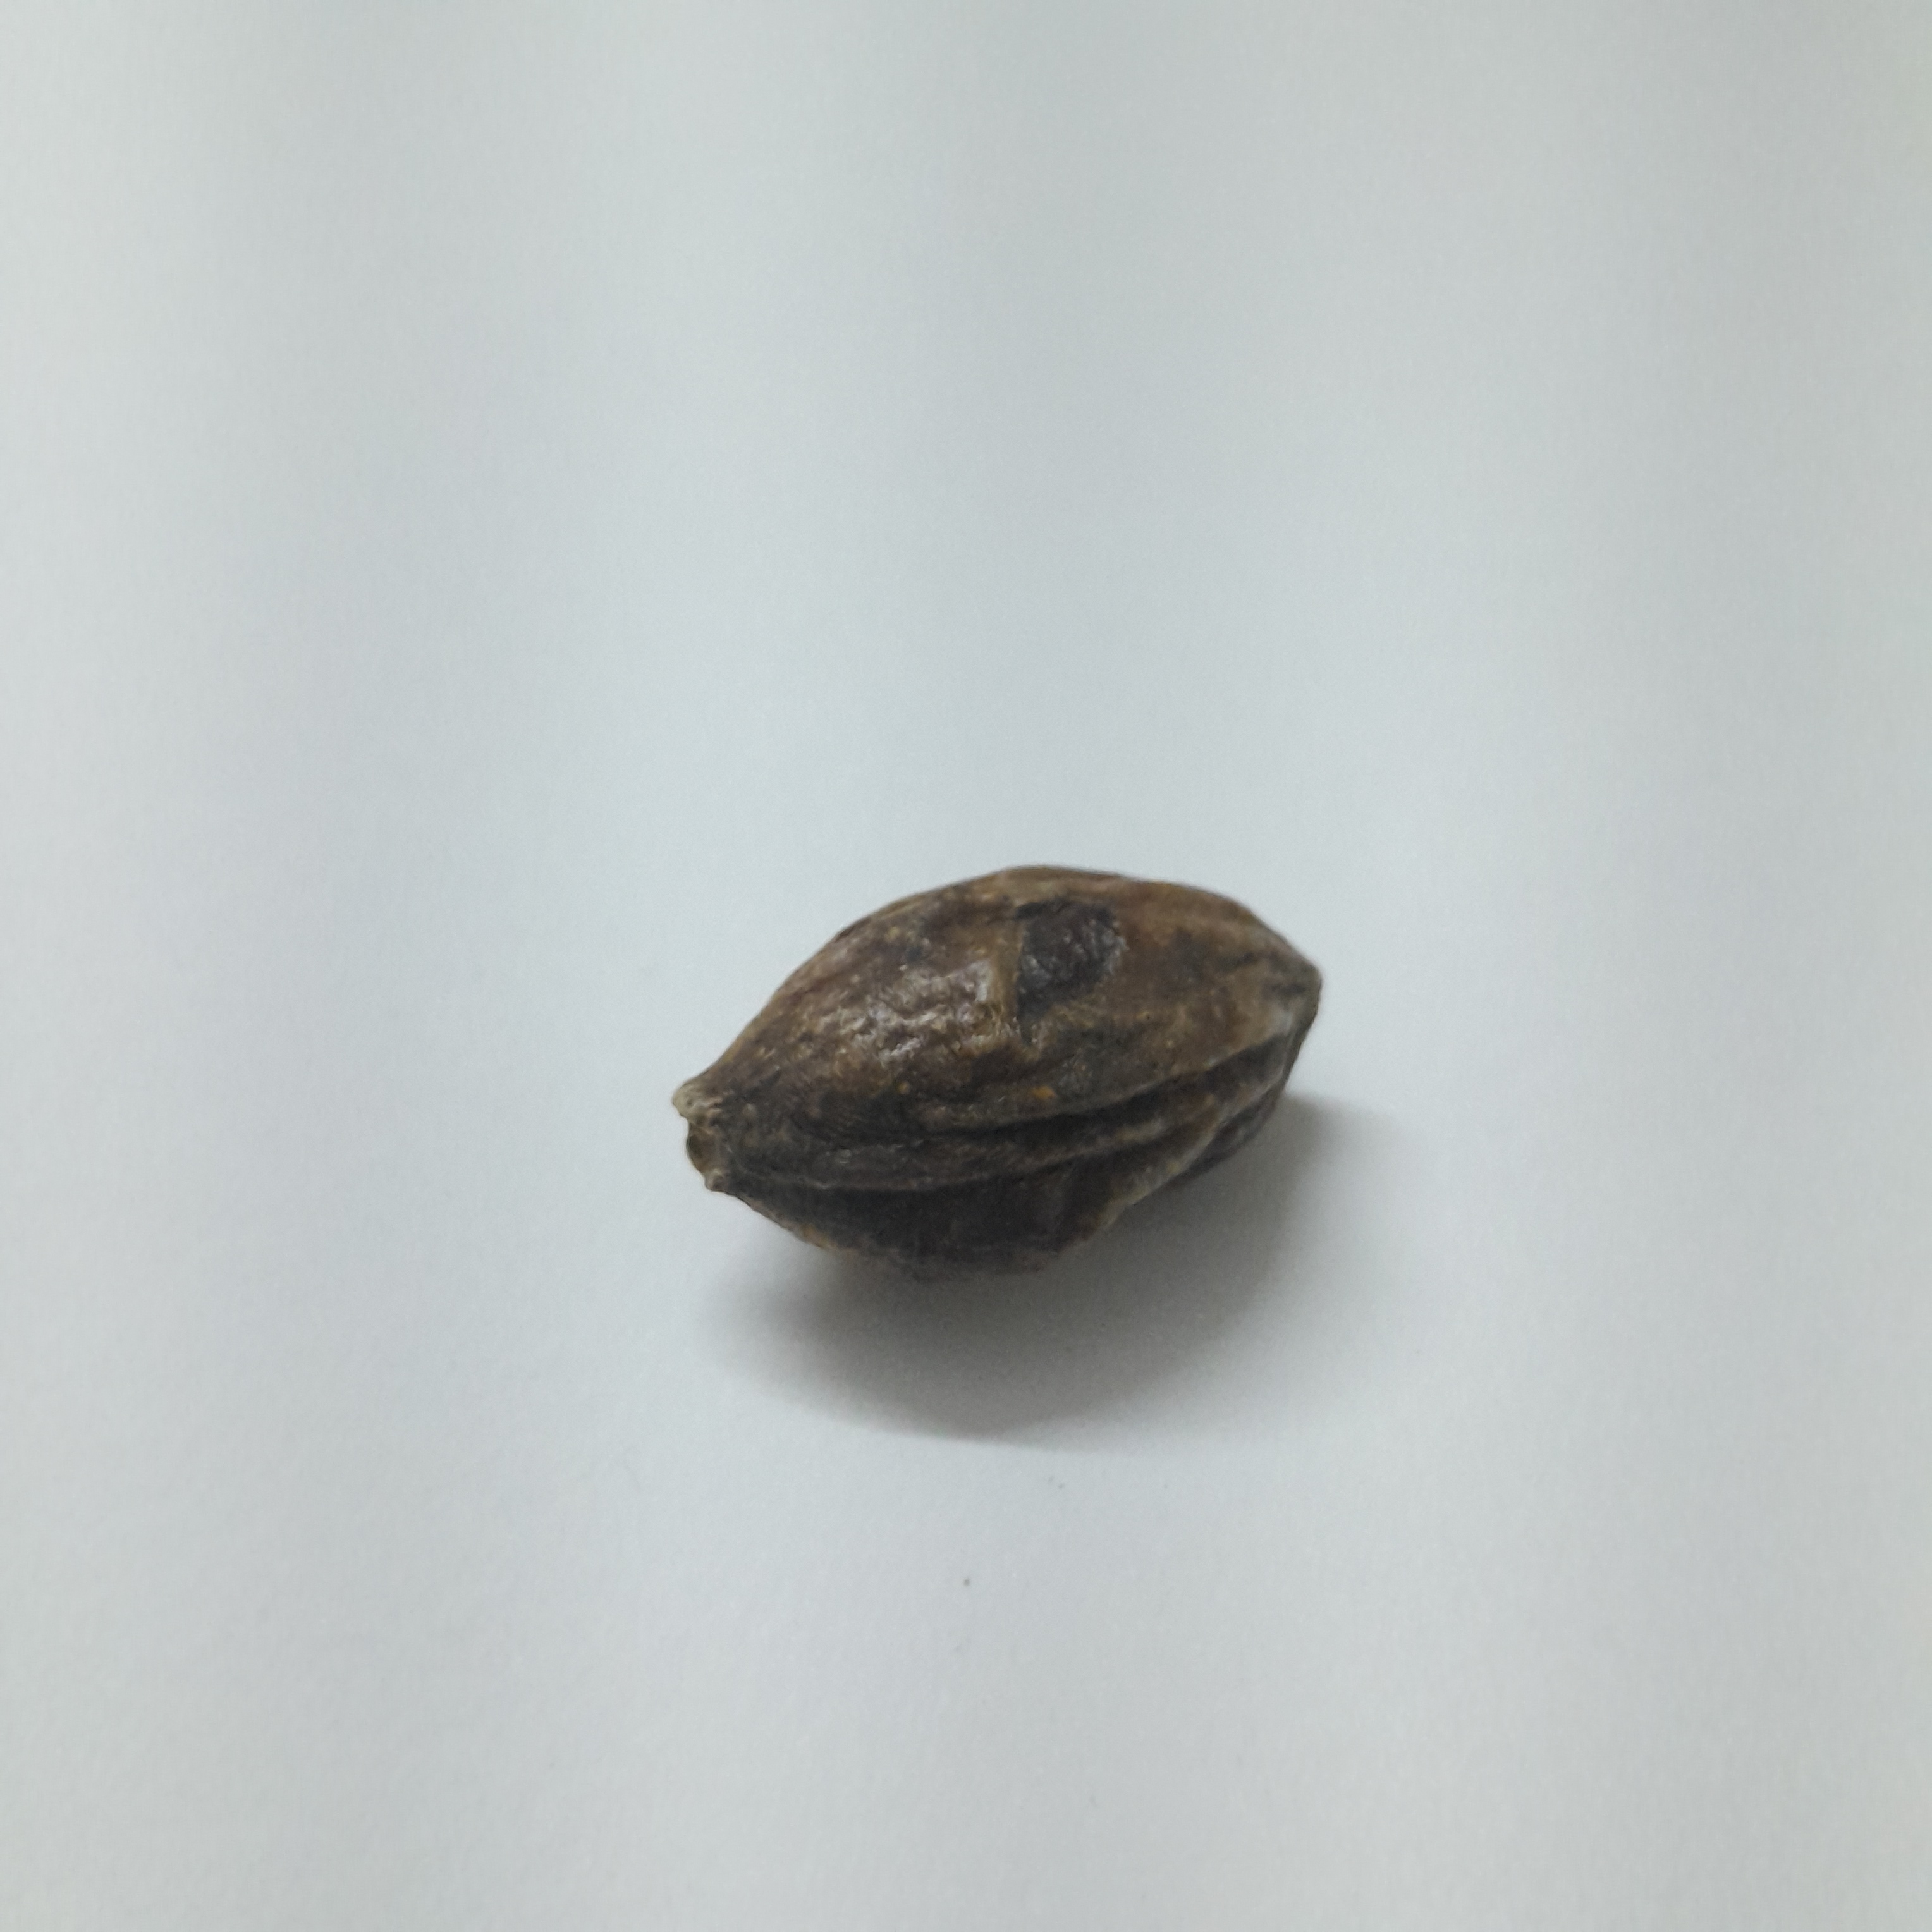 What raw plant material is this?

hirdaa
